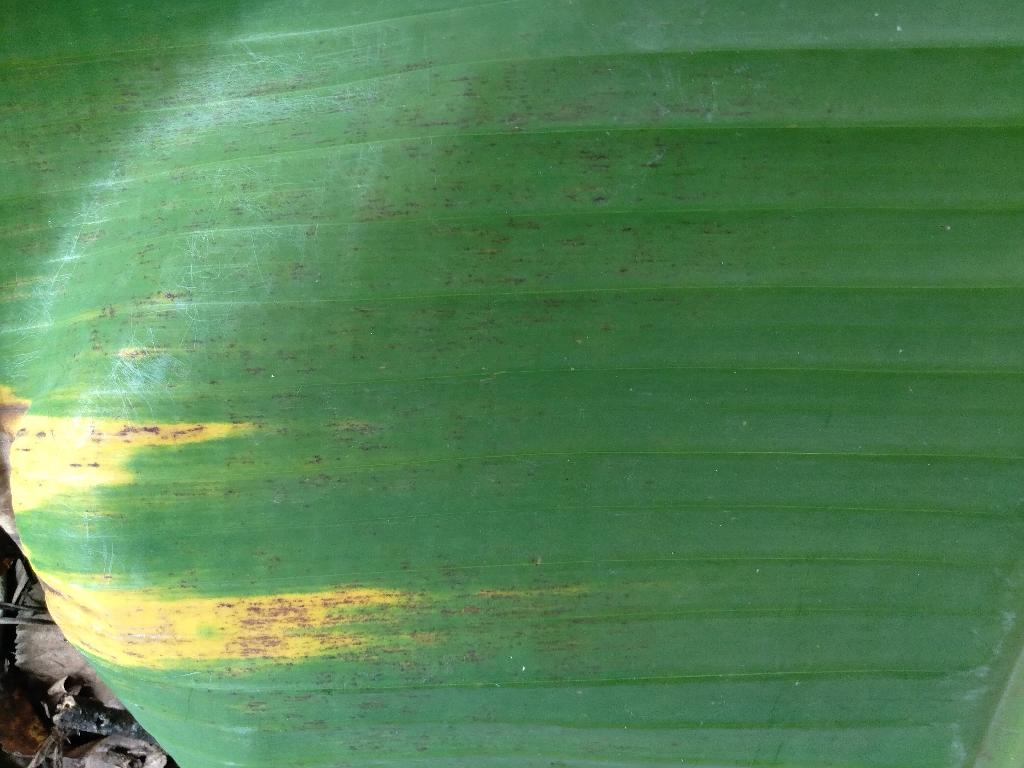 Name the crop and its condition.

banana, fusarium wilt race 1
